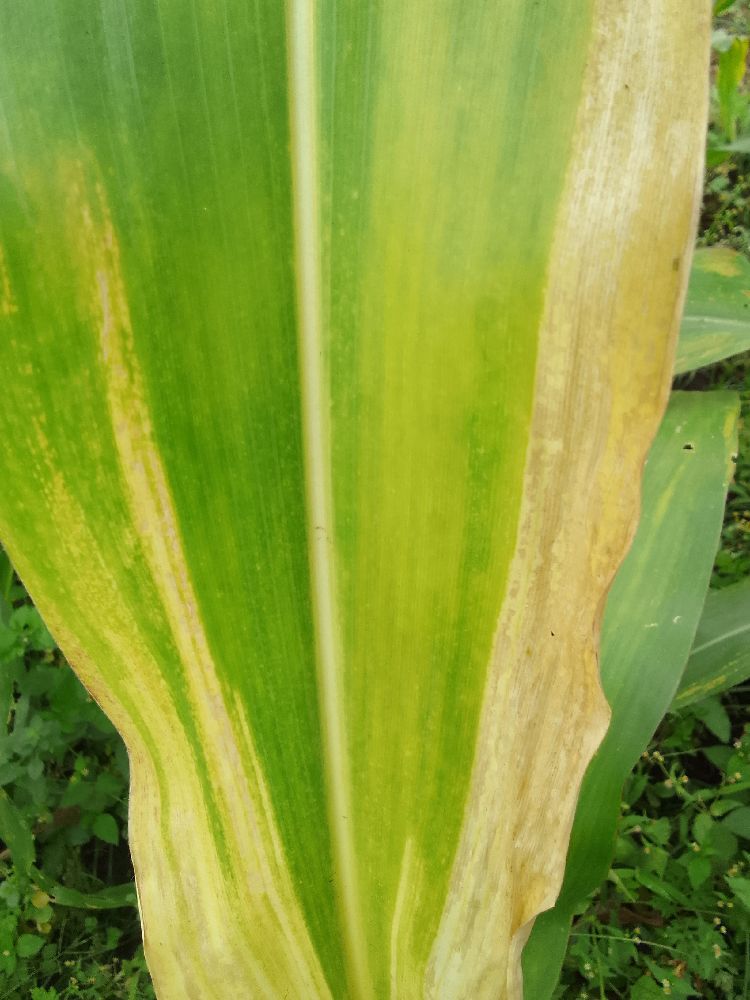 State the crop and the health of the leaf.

maize, maize lethal necrosis
